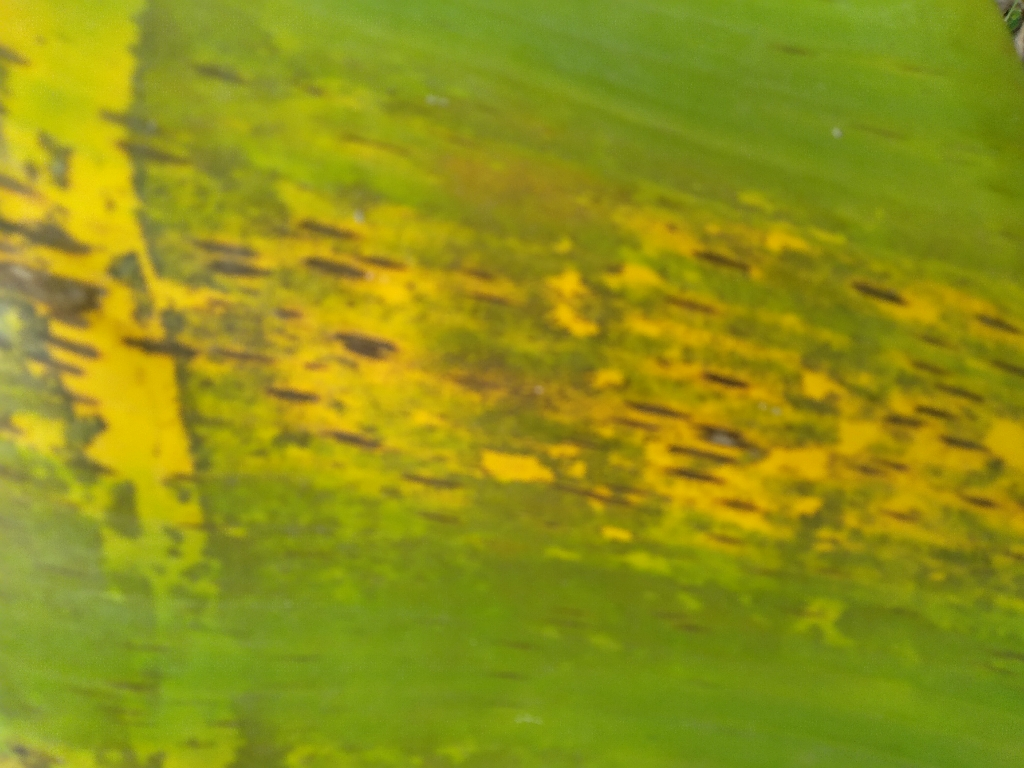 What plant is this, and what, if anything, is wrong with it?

banana, black sigatoka
